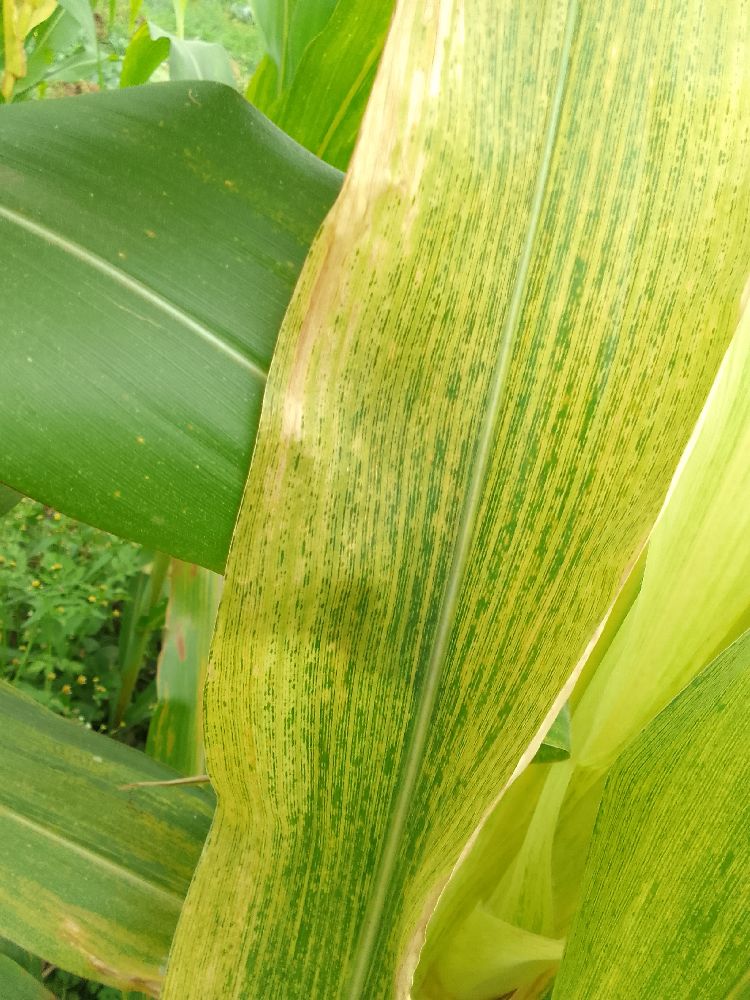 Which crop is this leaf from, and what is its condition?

maize, maize lethal necrosis
